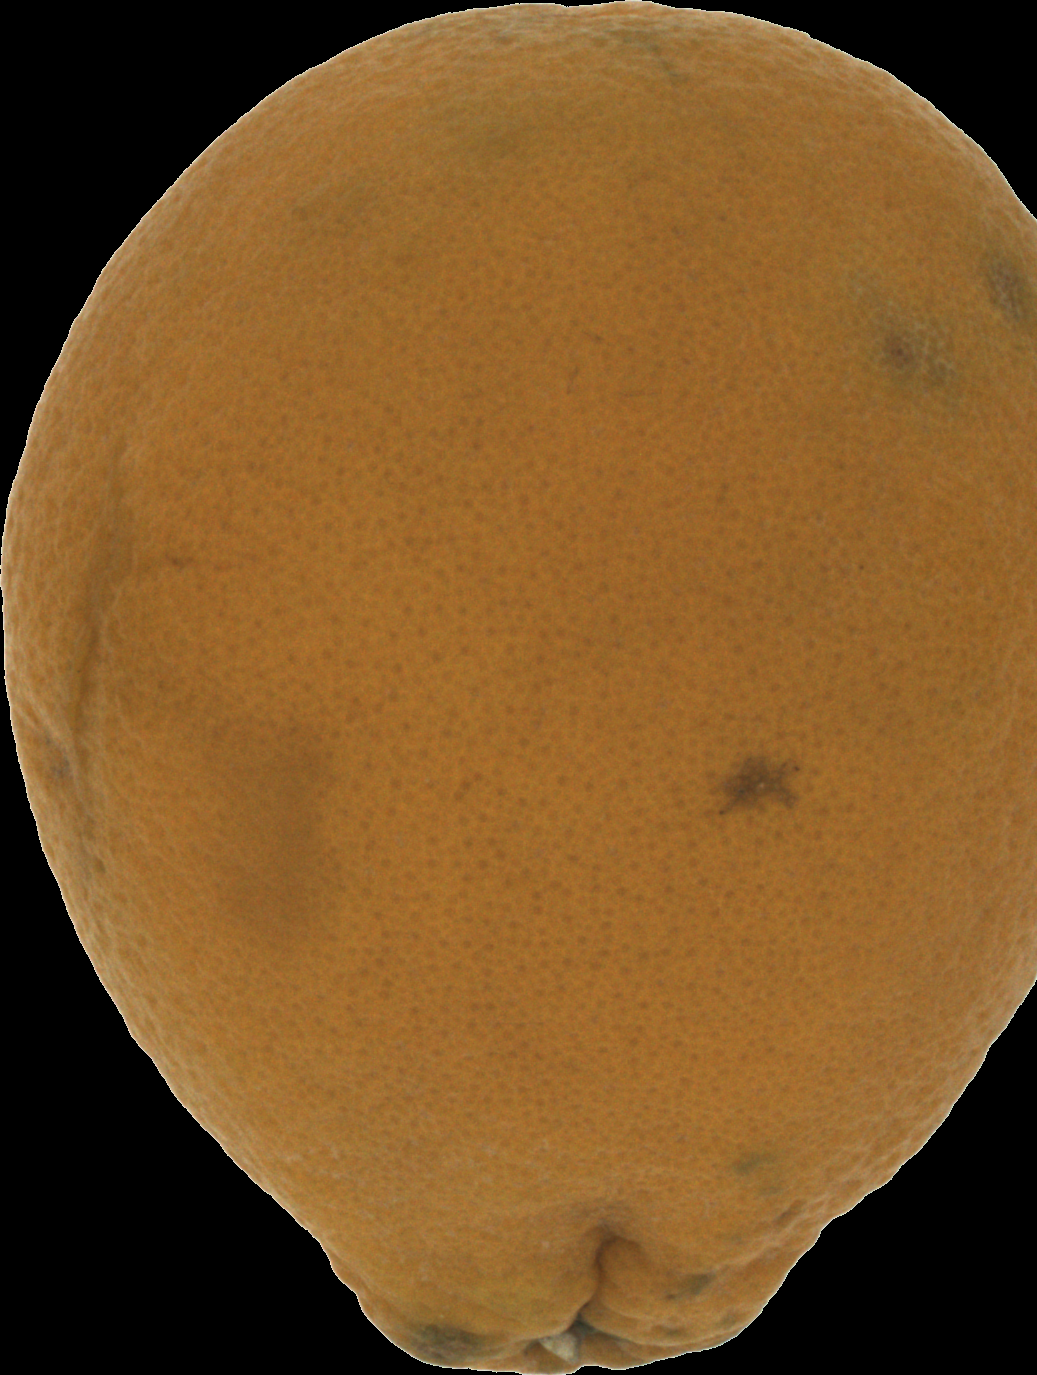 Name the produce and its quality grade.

orange, bad
